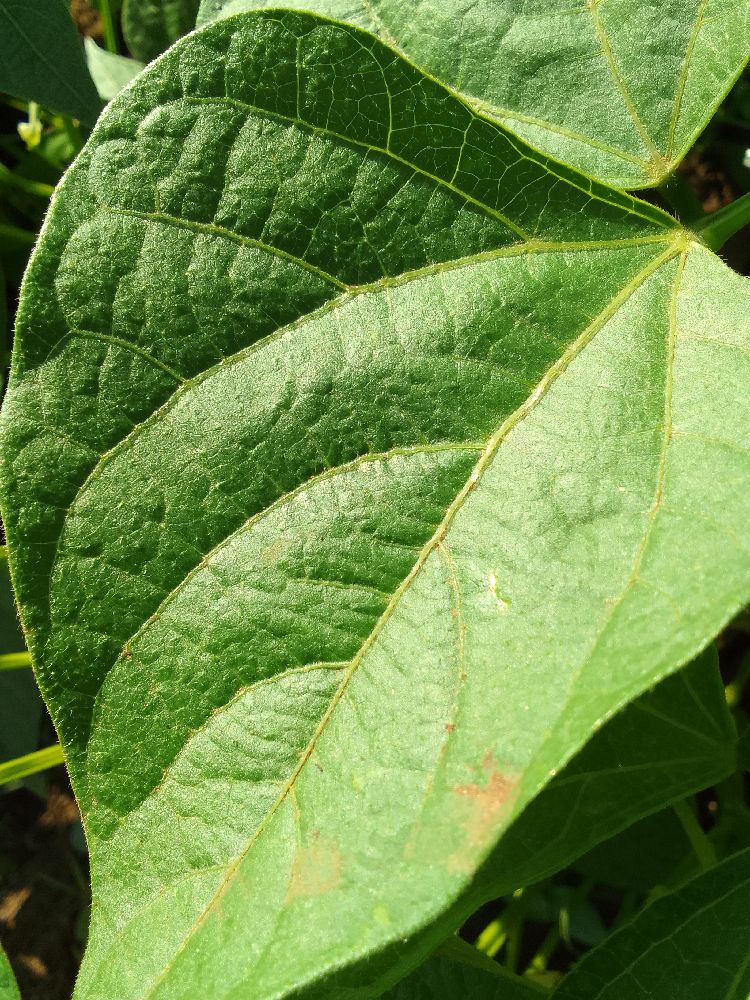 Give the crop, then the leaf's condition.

common bean, healthy
